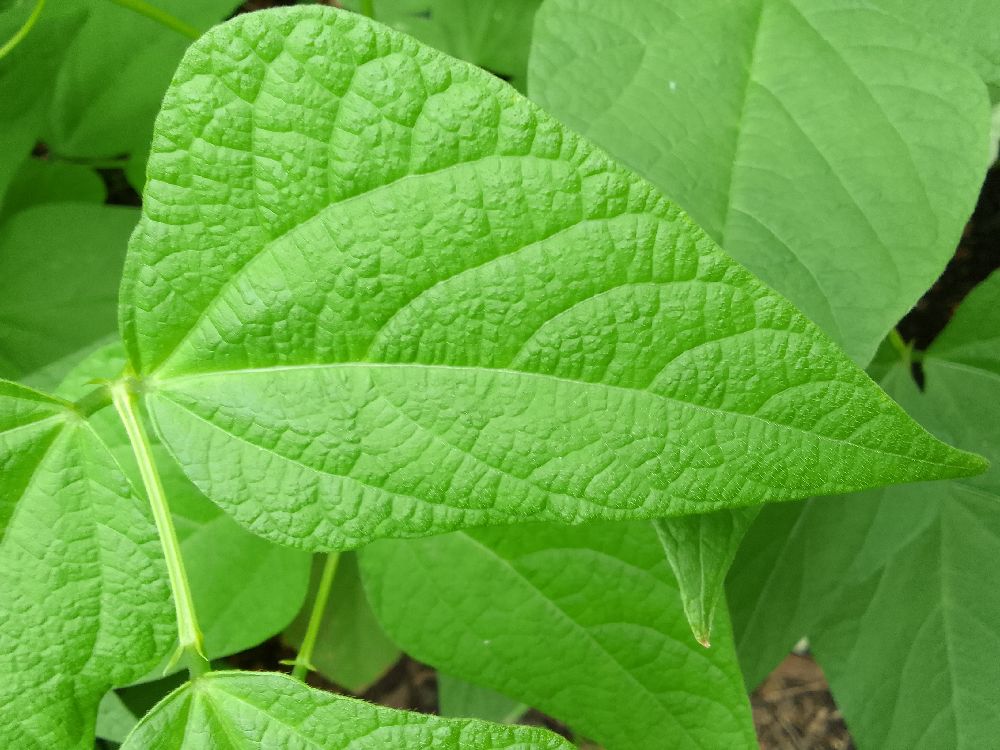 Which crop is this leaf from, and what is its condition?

common bean, healthy
